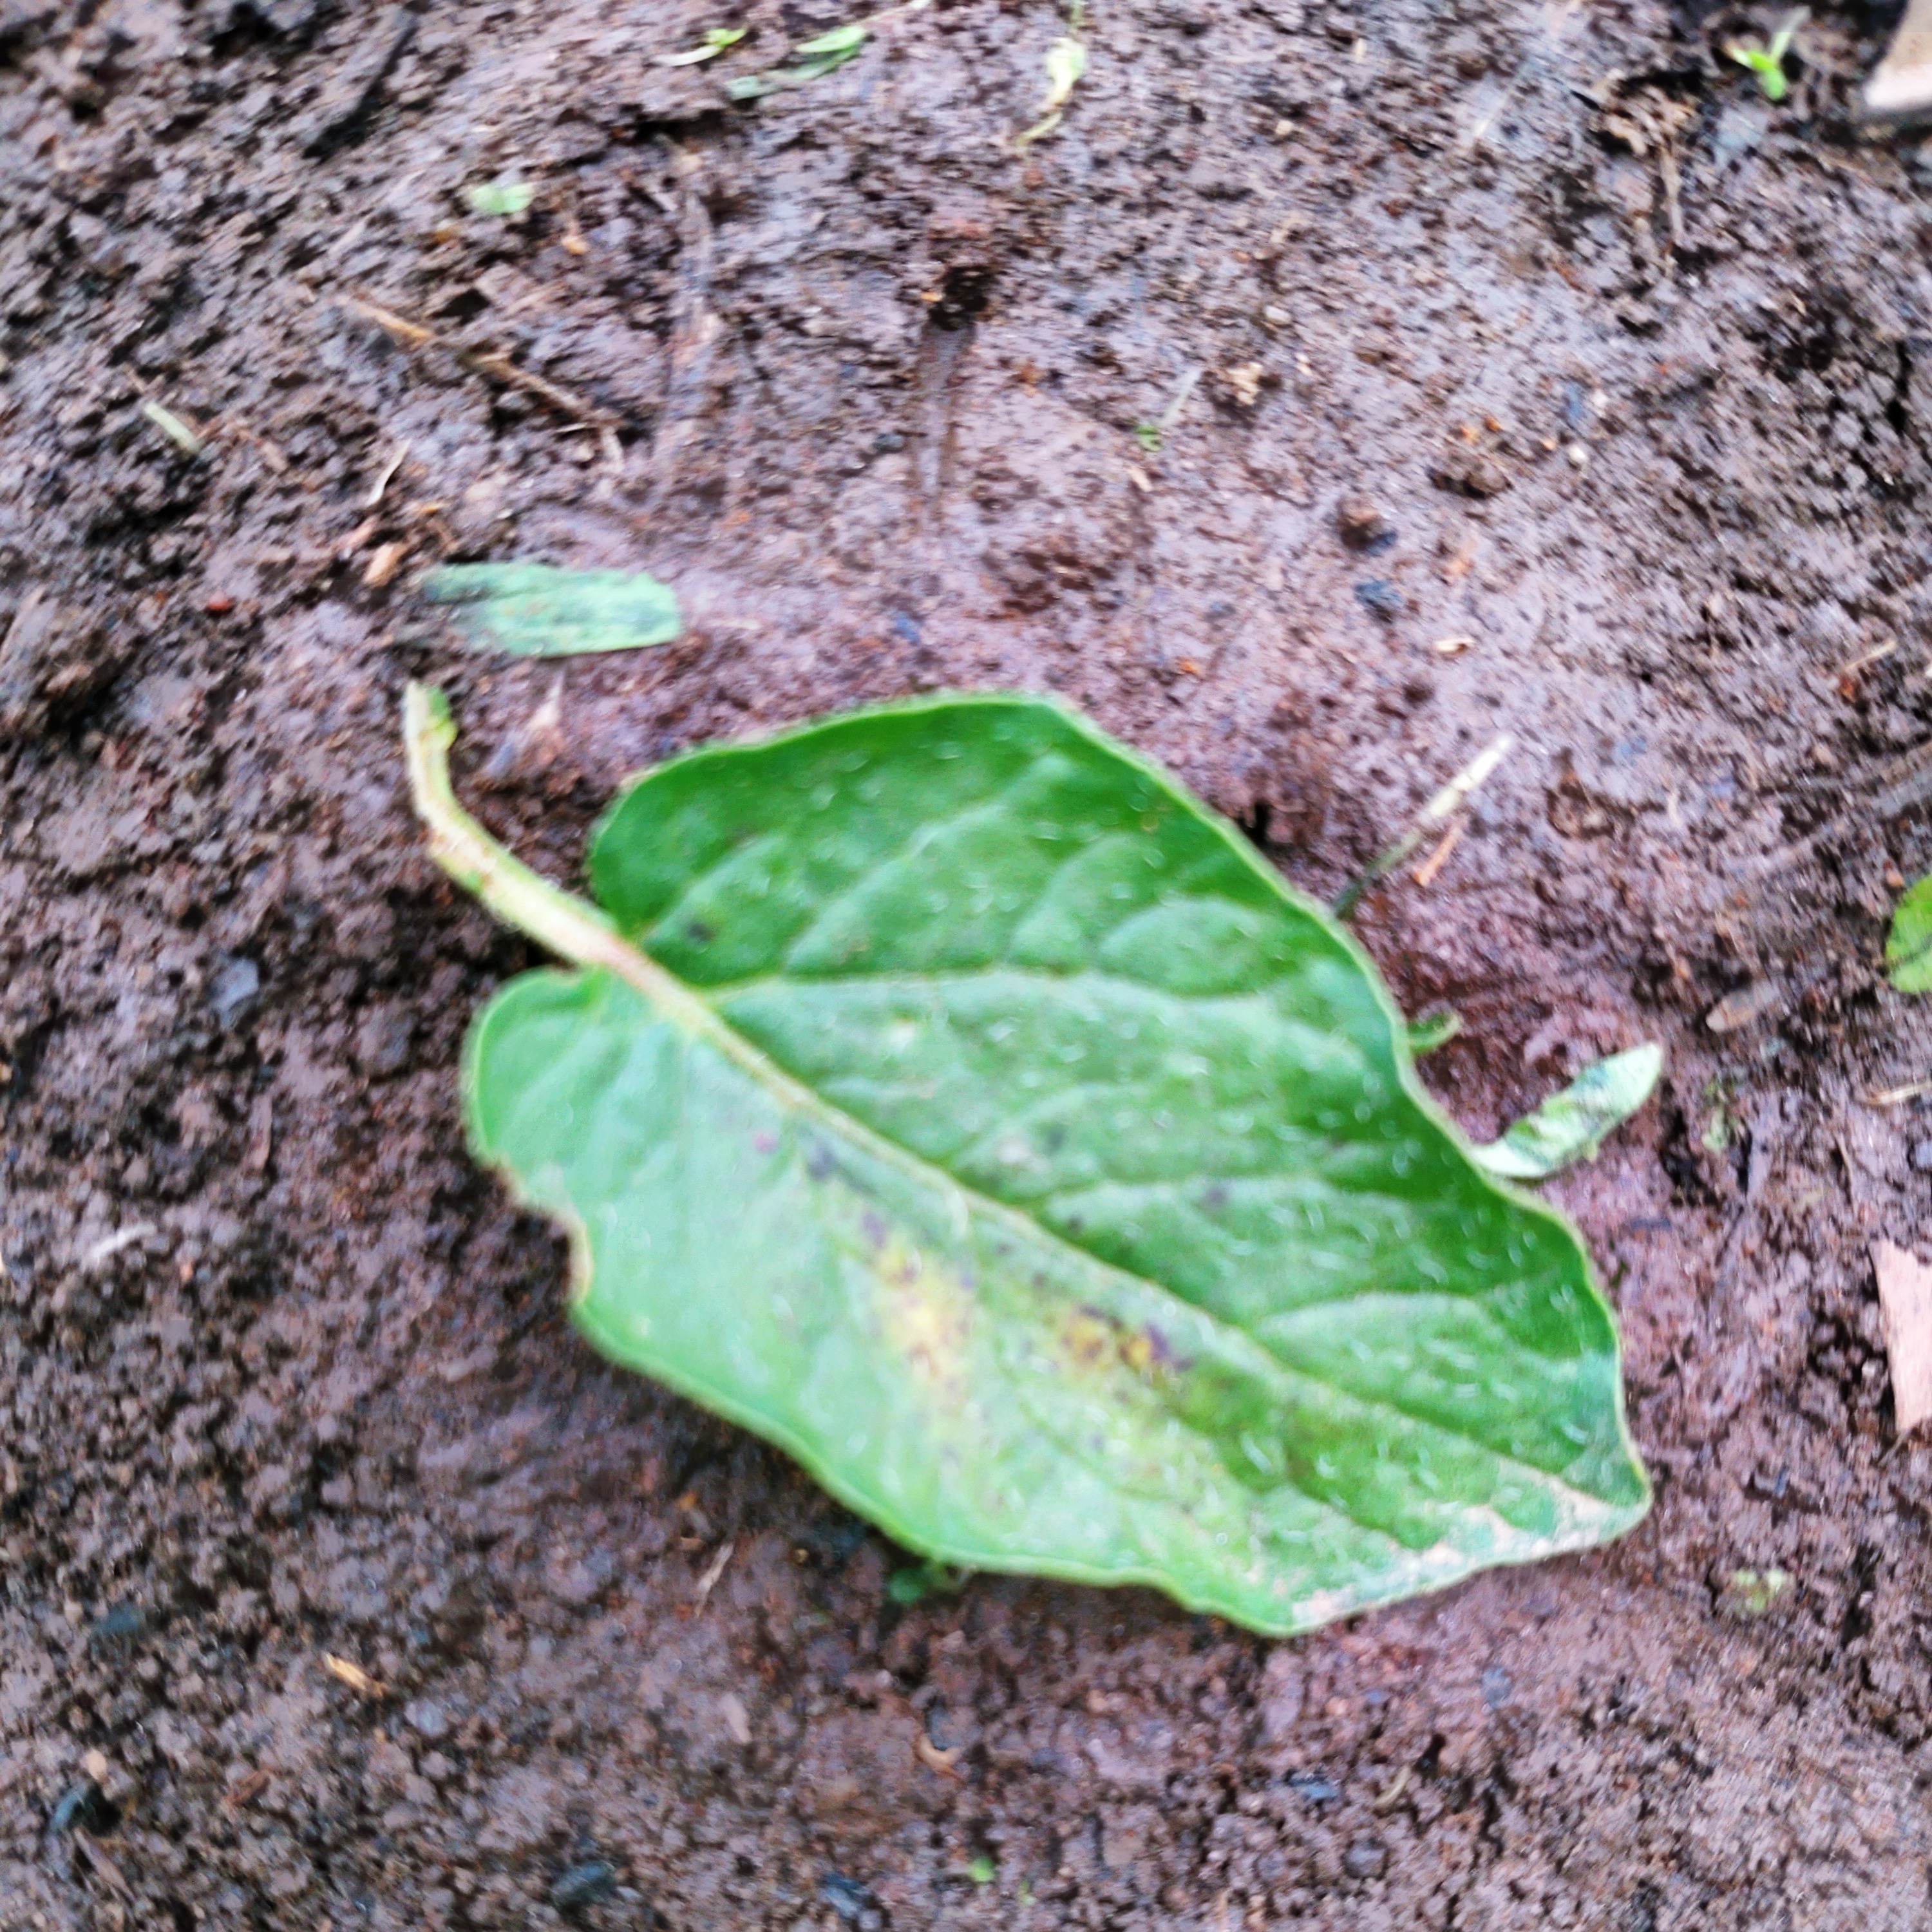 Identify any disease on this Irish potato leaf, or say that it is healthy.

late blight
